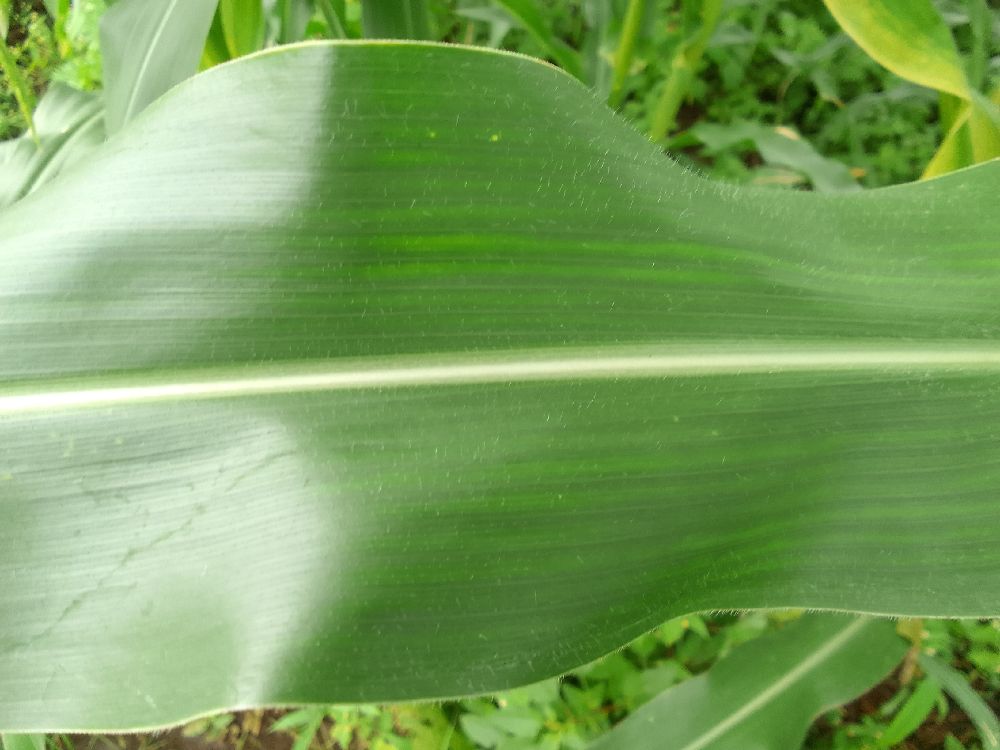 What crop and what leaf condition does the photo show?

maize, healthy
